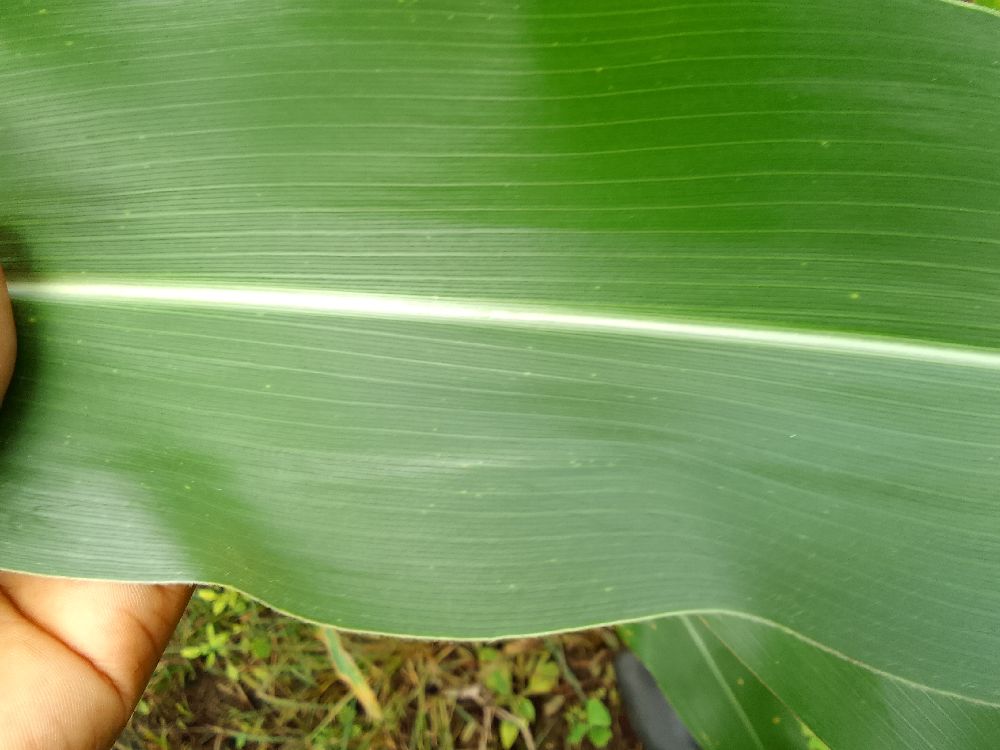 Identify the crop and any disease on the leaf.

maize, healthy
